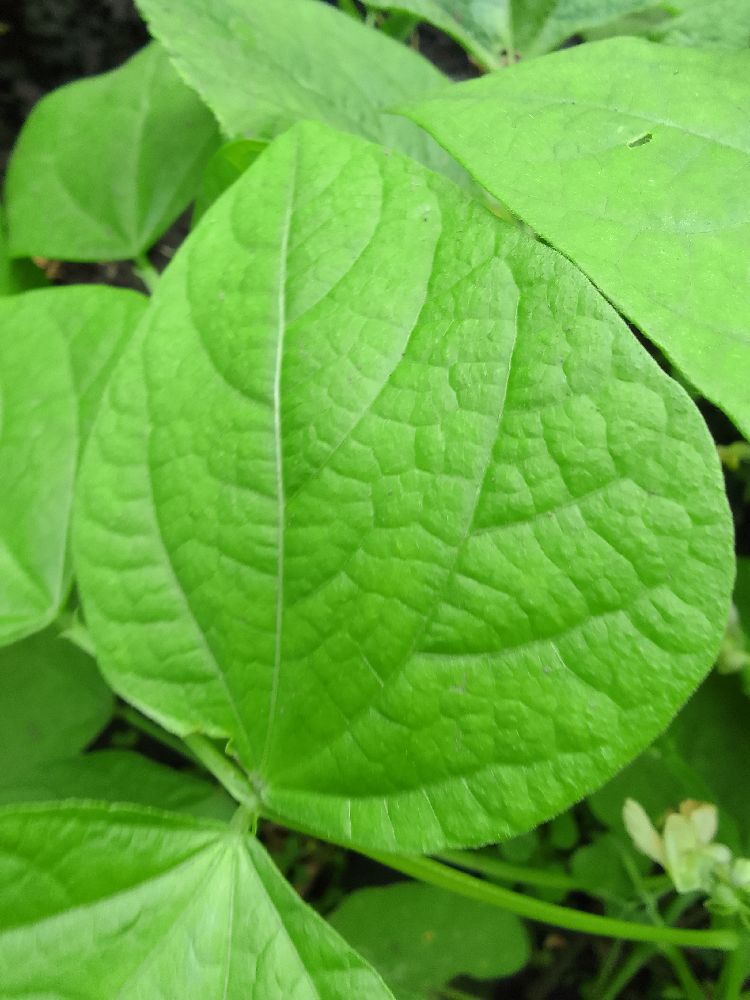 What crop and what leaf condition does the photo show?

common bean, healthy
